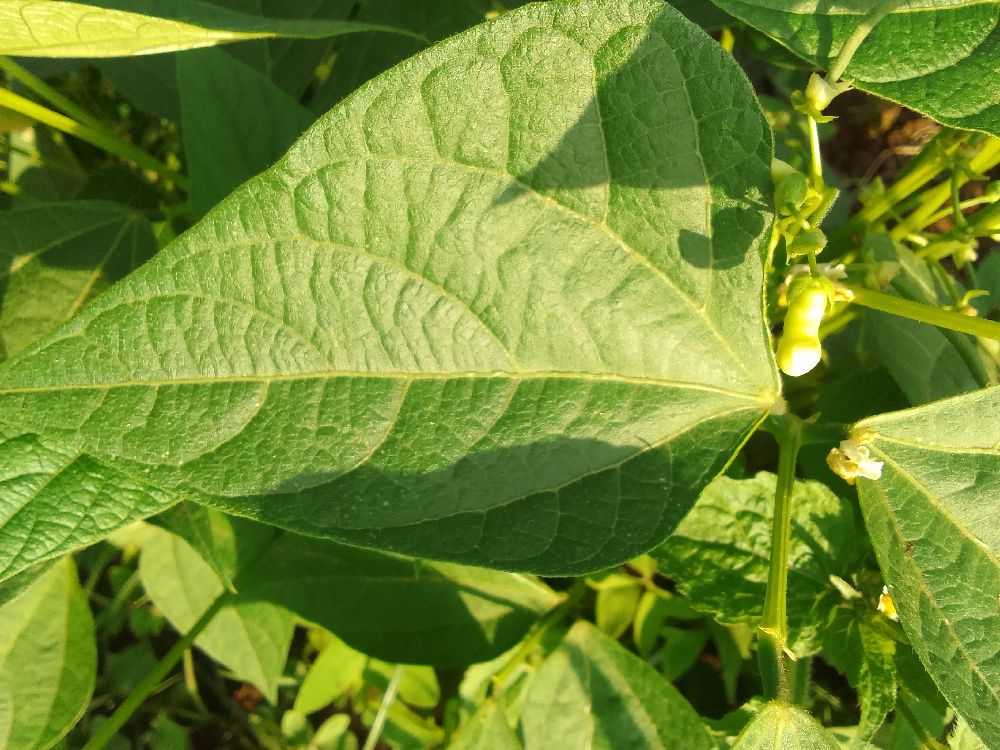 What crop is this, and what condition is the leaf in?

common bean, healthy
